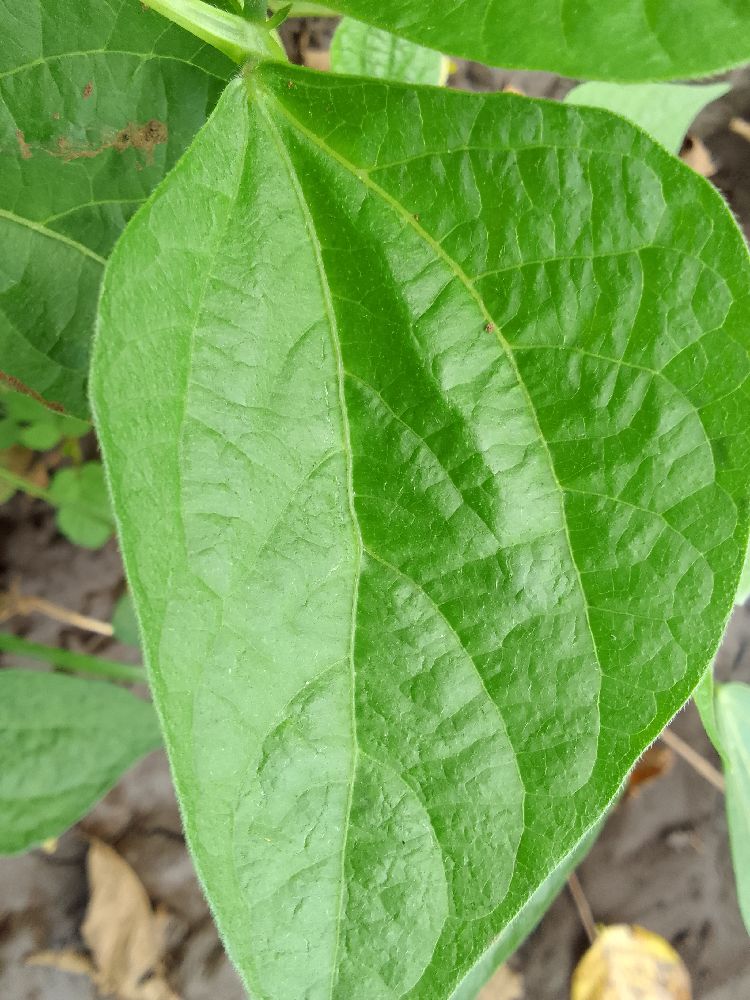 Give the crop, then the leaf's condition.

common bean, healthy
